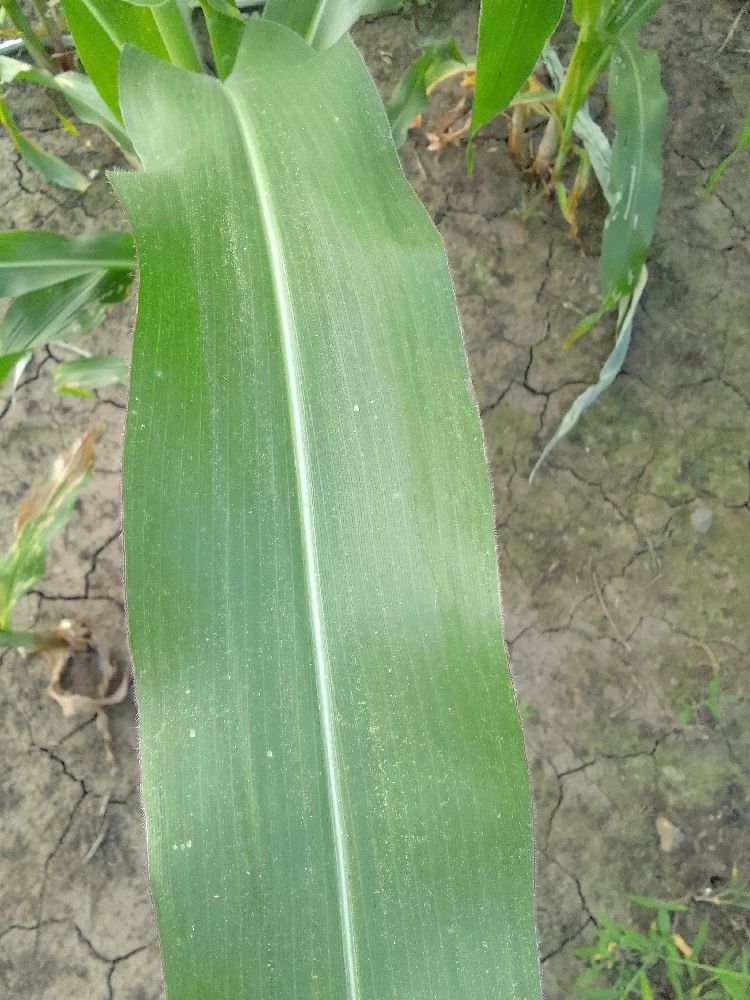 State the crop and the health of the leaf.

maize, healthy
